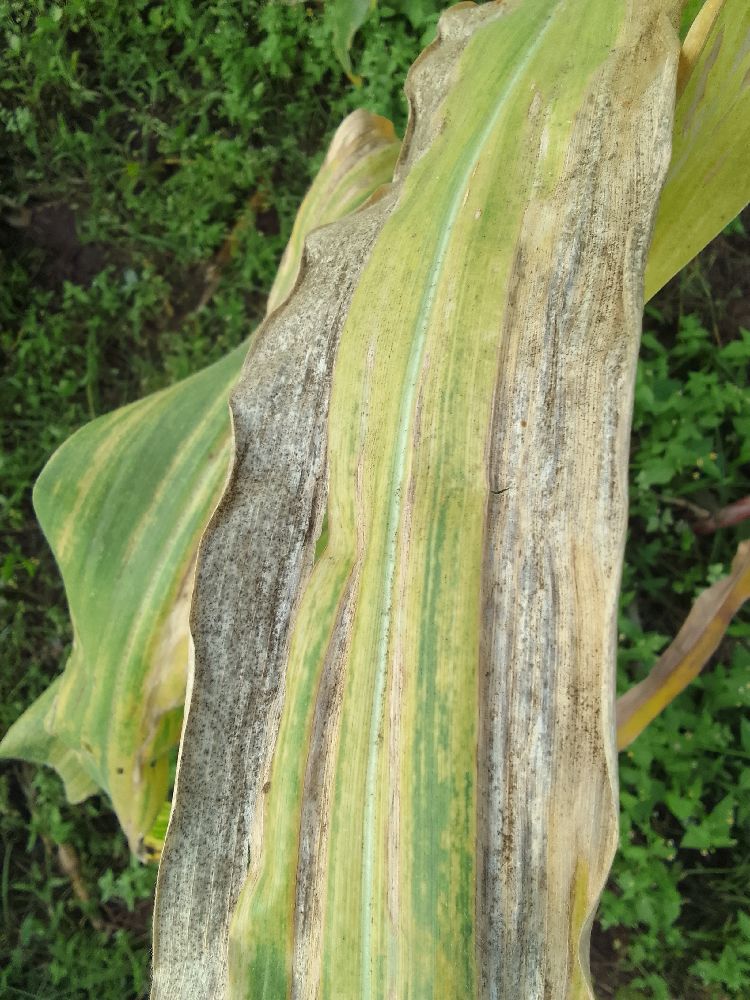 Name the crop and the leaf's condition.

maize, maize lethal necrosis
